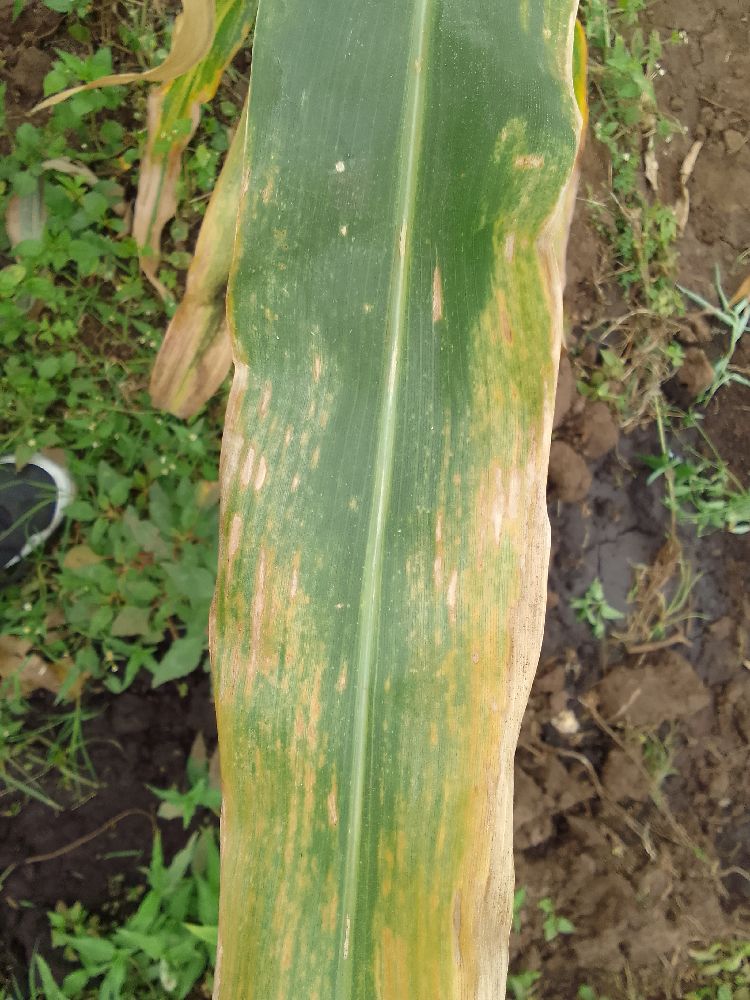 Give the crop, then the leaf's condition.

maize, maize lethal necrosis
